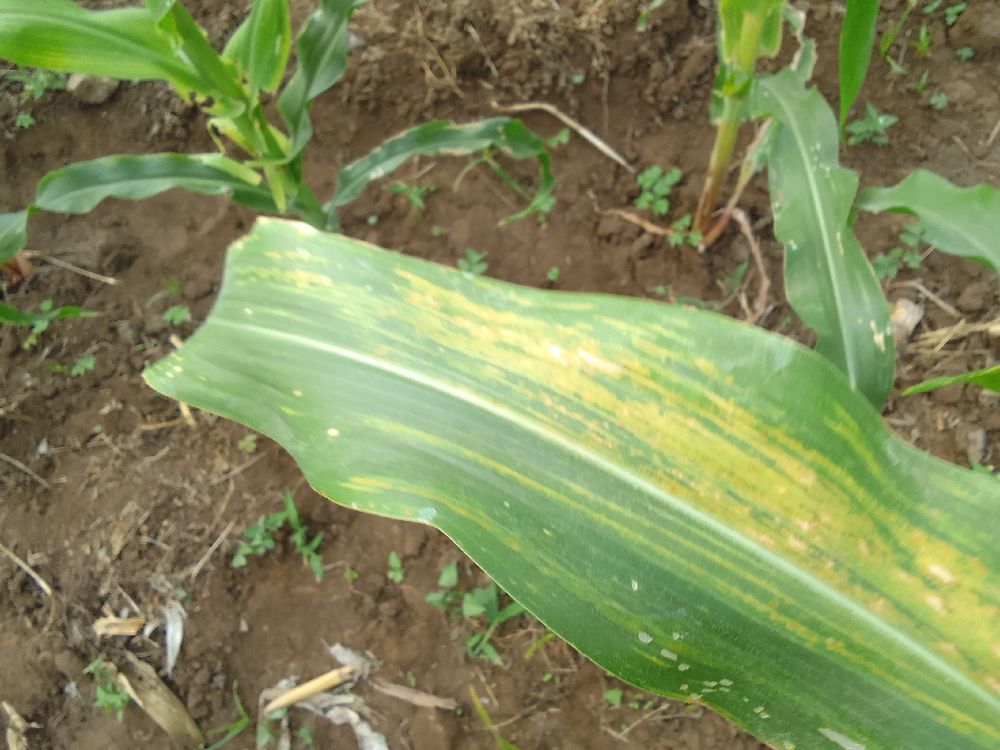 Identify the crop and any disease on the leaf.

maize, maize lethal necrosis
